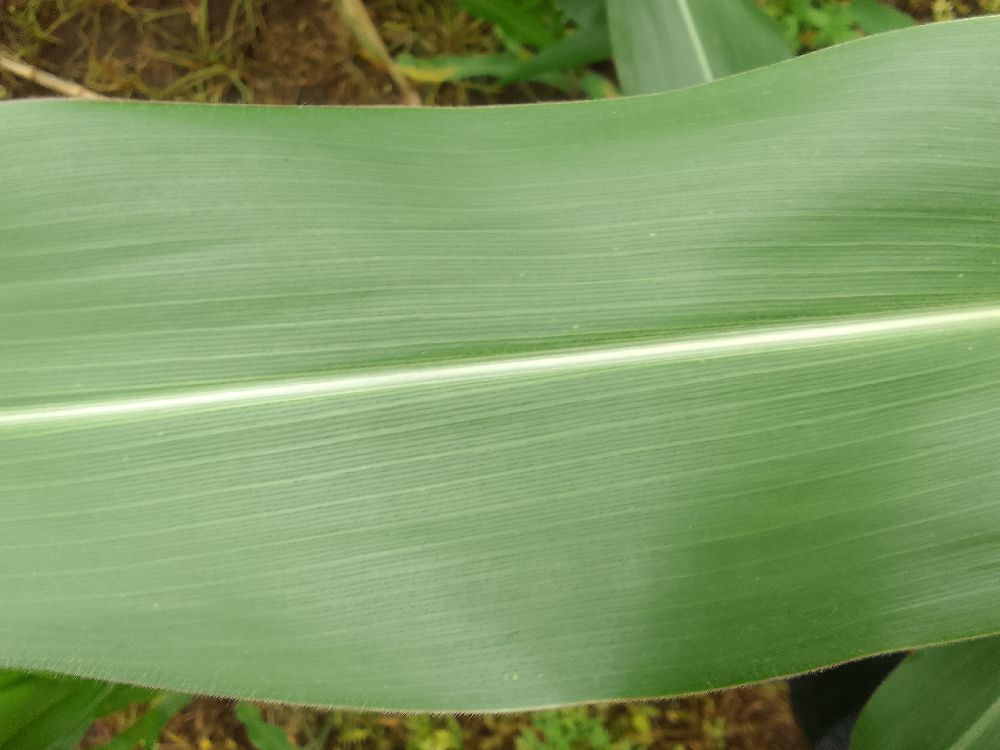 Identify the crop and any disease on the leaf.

maize, healthy
